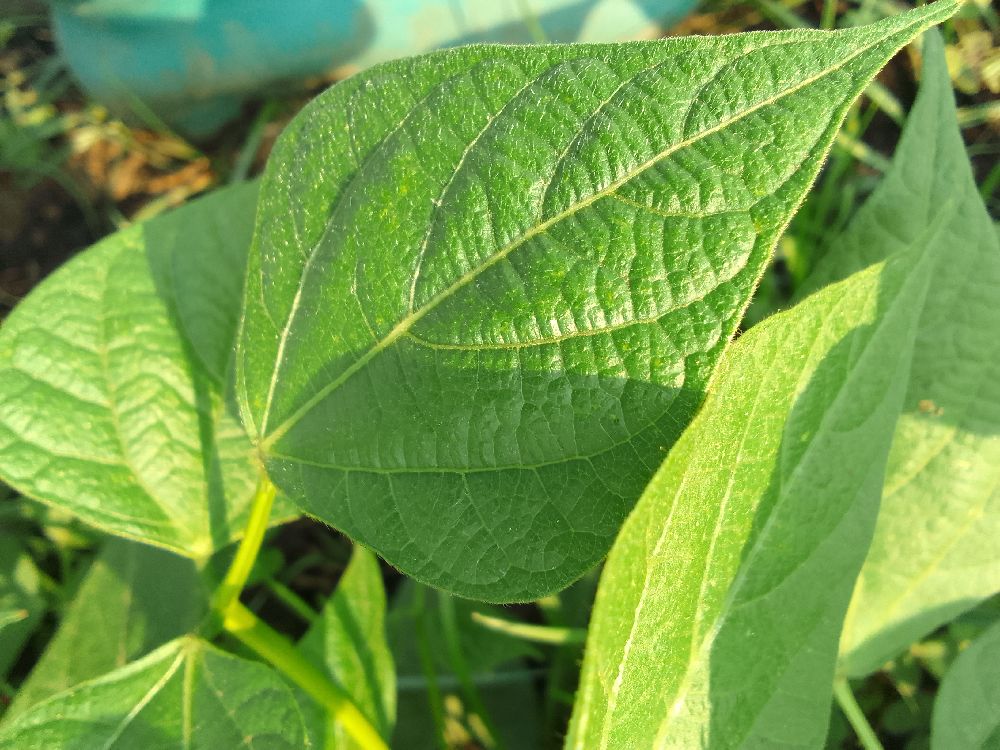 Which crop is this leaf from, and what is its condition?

common bean, healthy
